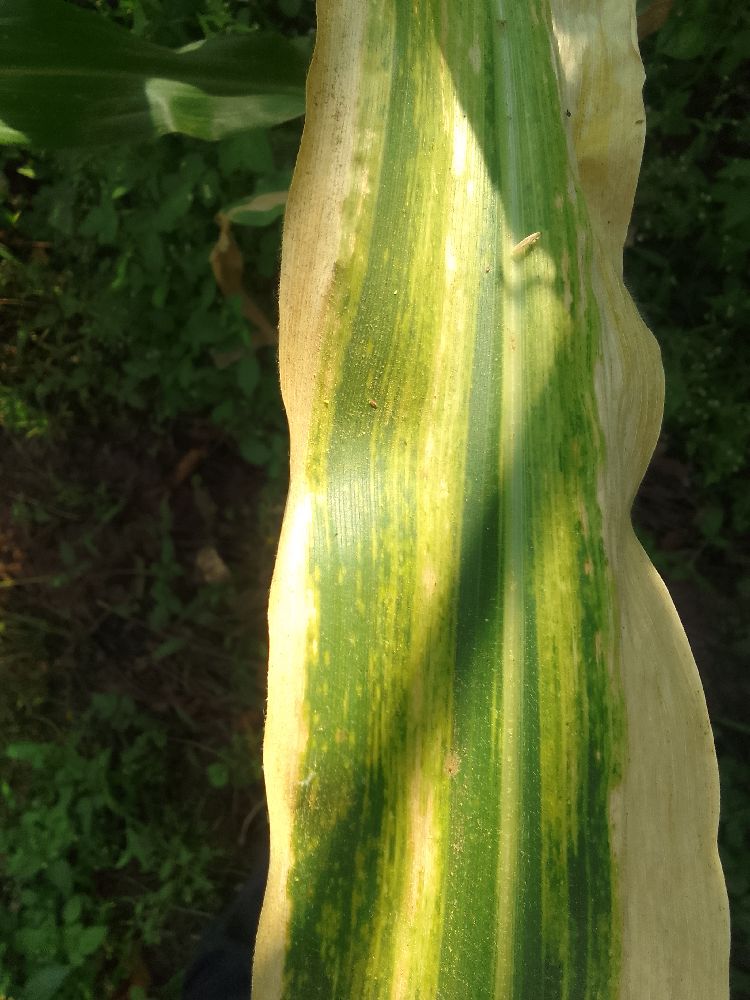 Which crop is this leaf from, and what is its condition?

maize, maize lethal necrosis
